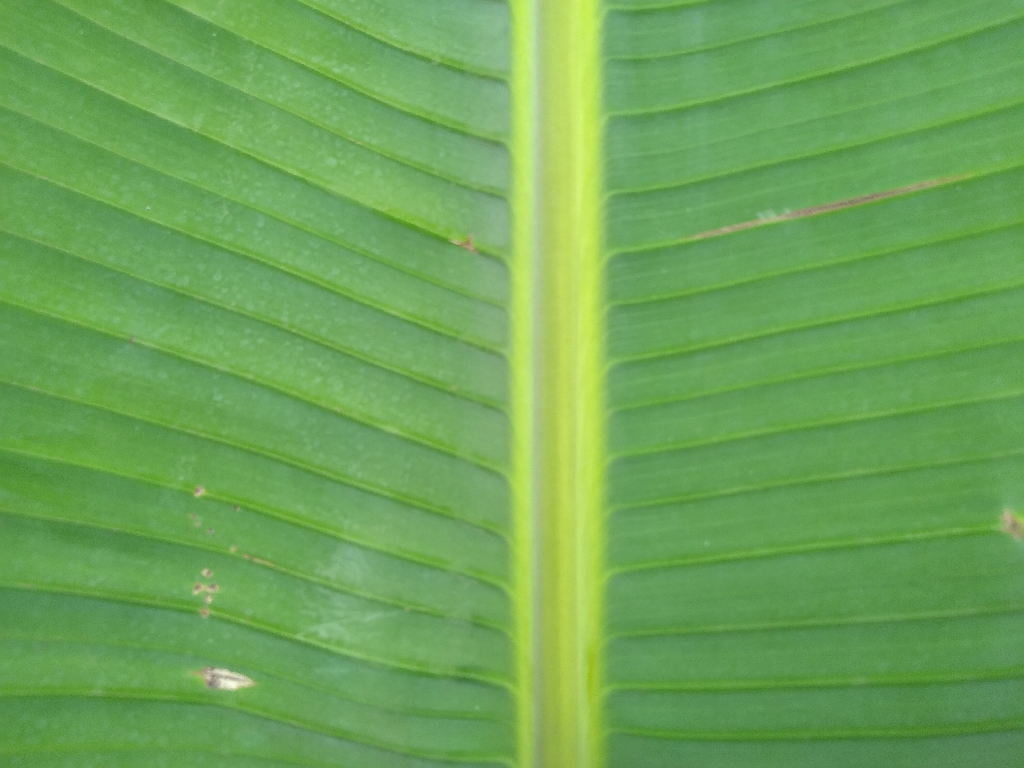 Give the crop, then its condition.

banana, healthy
